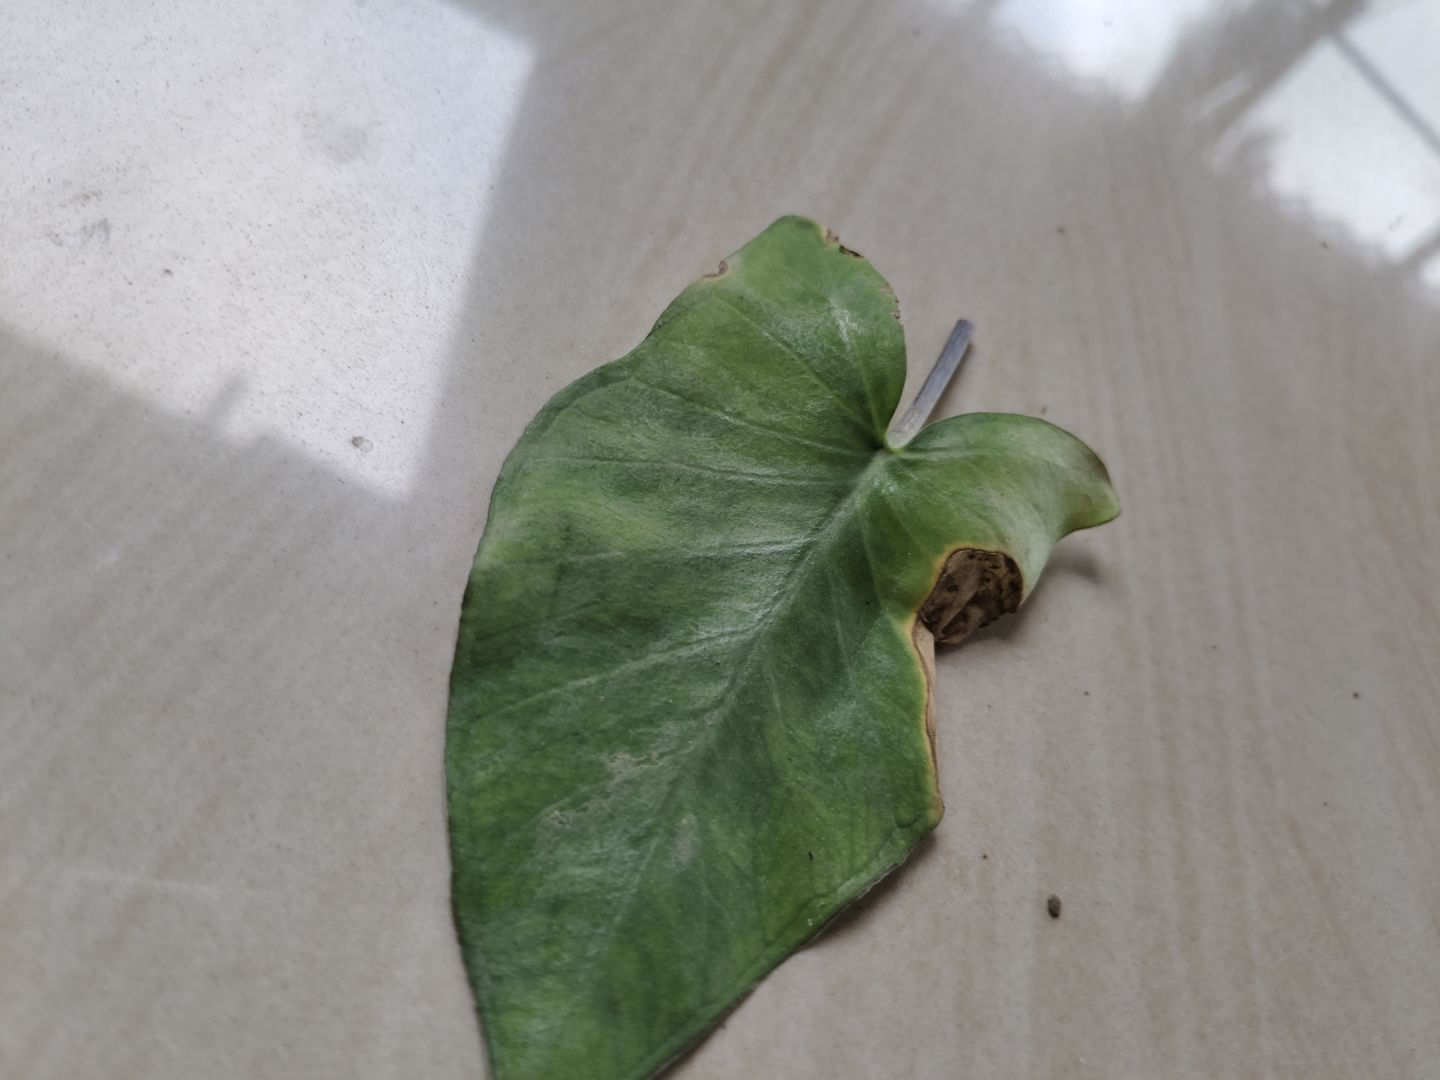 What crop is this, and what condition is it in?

taro, leaf blight
